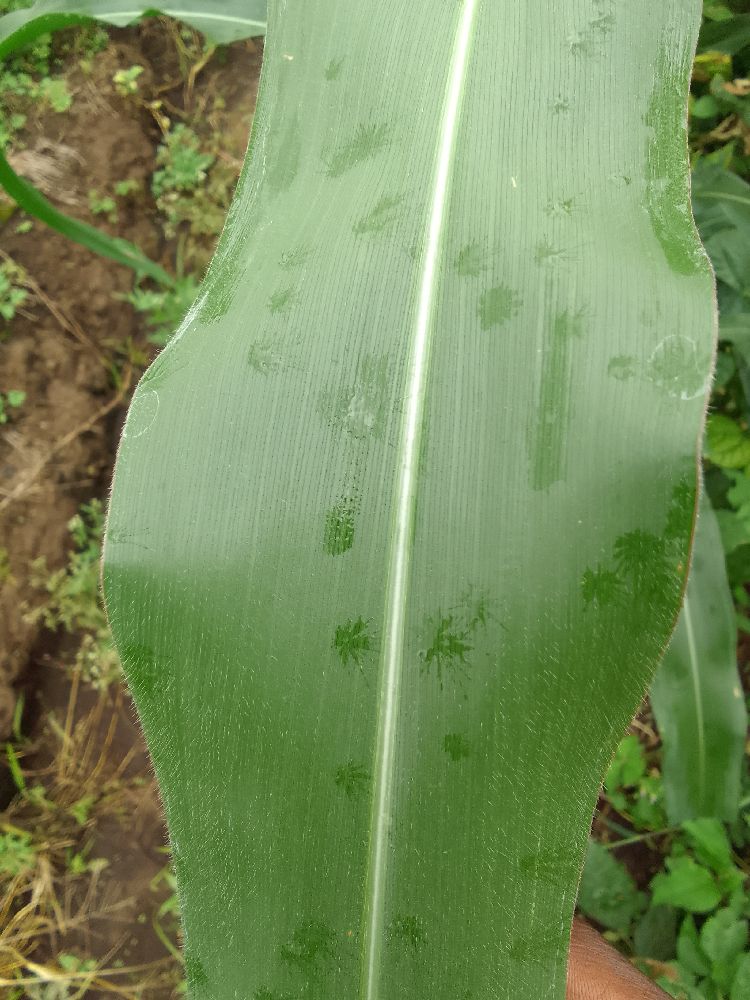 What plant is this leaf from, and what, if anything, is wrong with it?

maize, healthy
